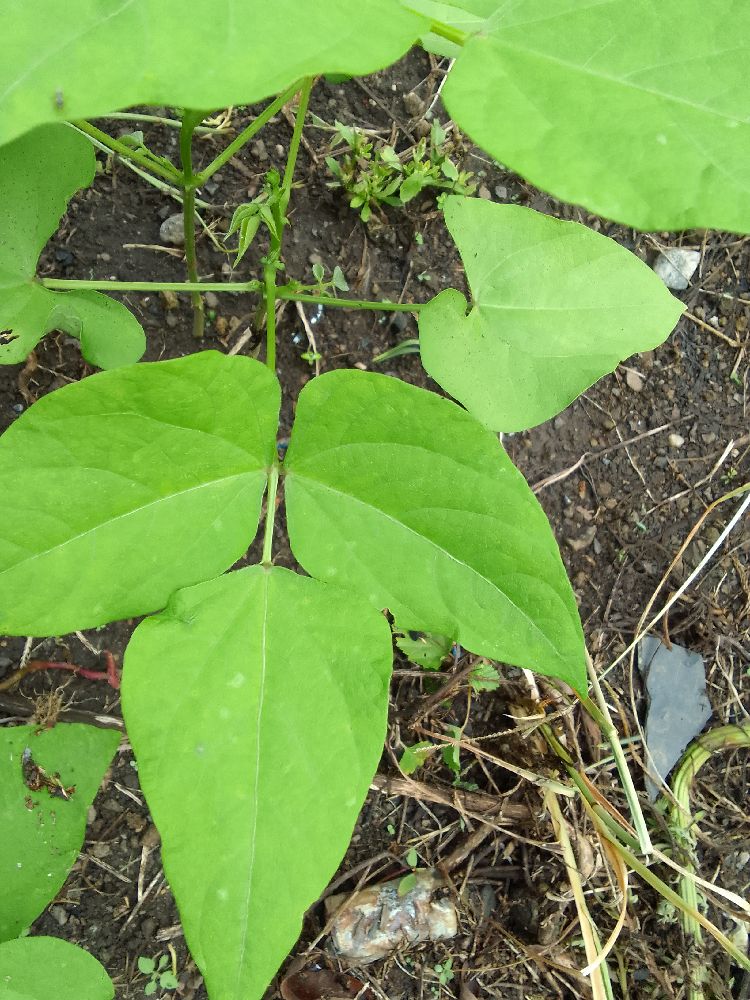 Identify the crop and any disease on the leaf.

common bean, healthy
